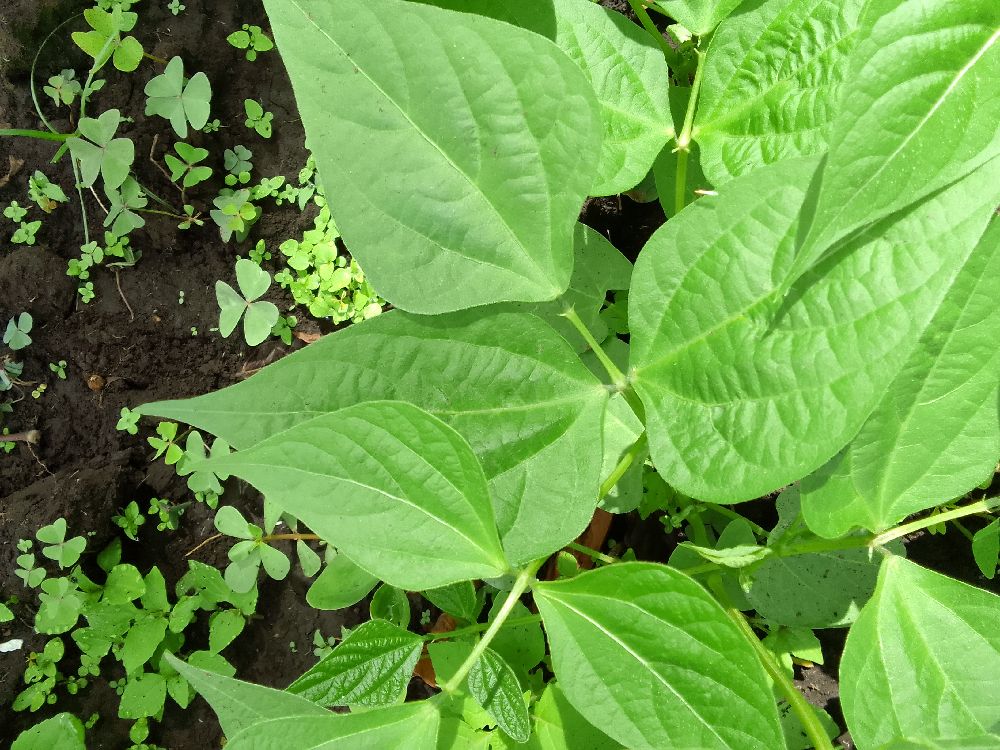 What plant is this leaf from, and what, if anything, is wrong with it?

maize, healthy
